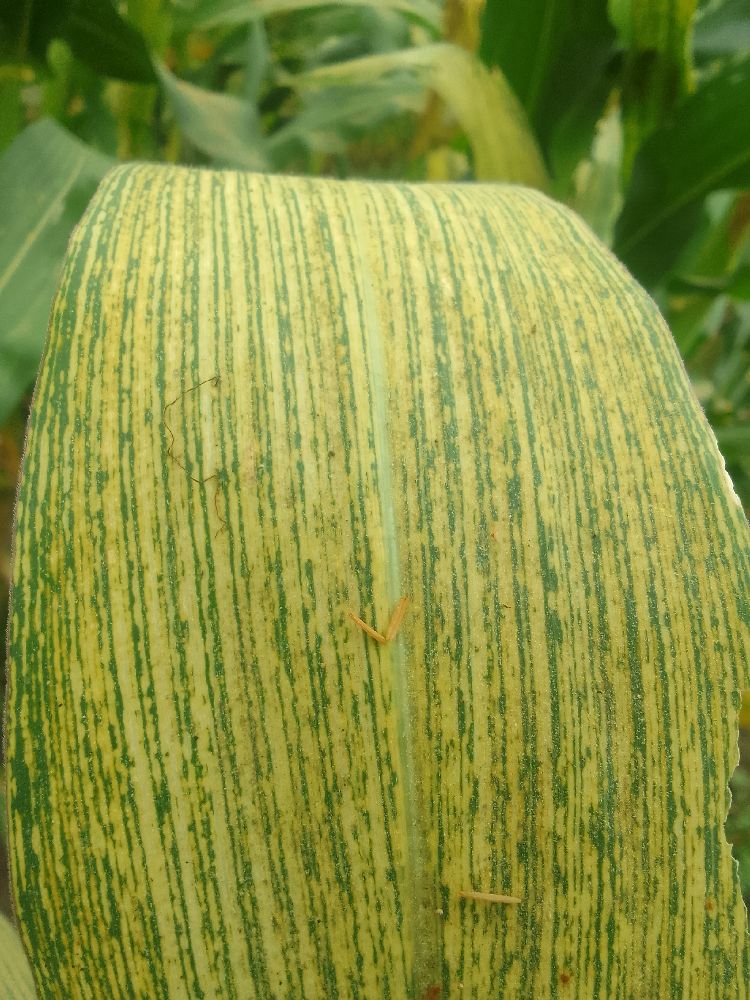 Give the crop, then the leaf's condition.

maize, maize streak virus
